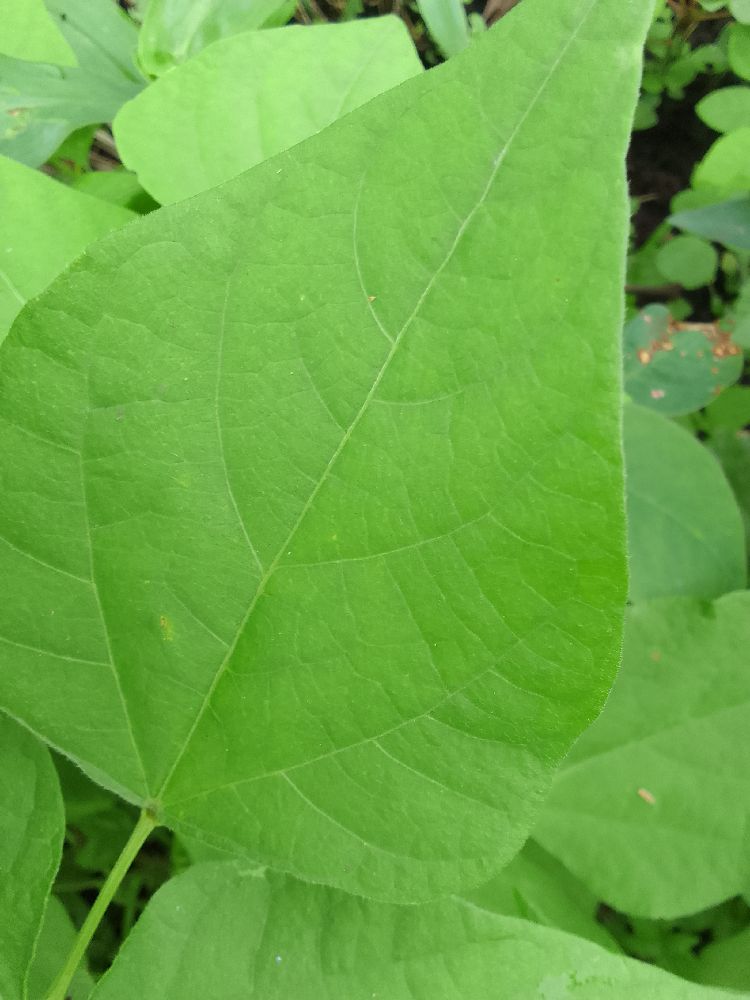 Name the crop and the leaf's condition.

common bean, healthy
